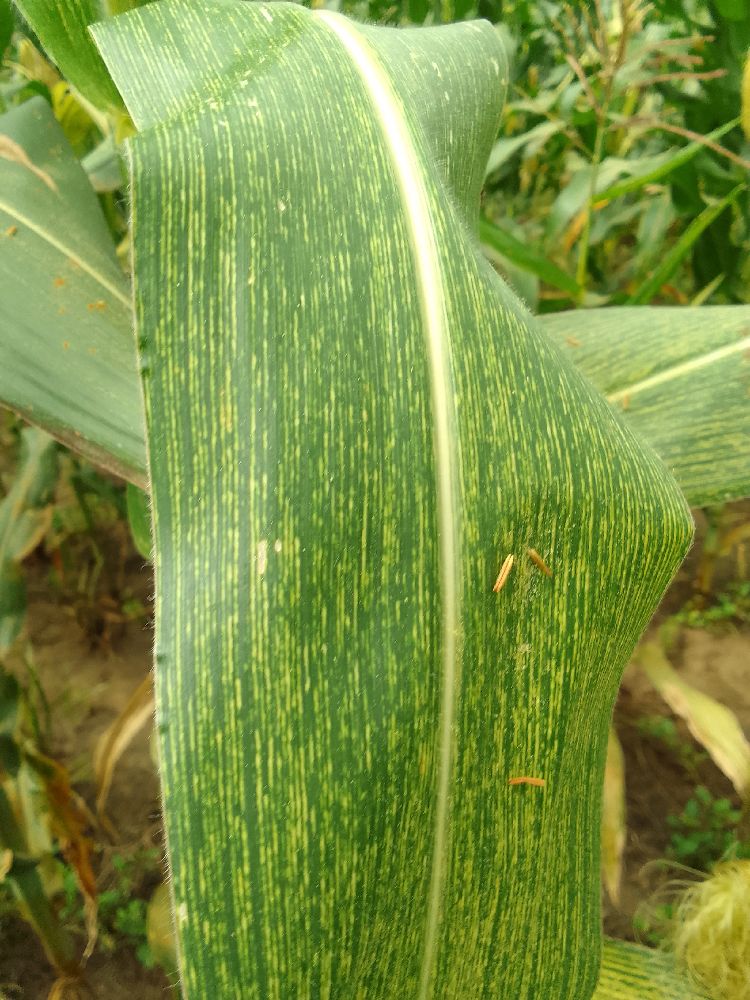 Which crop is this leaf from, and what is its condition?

maize, maize streak virus
